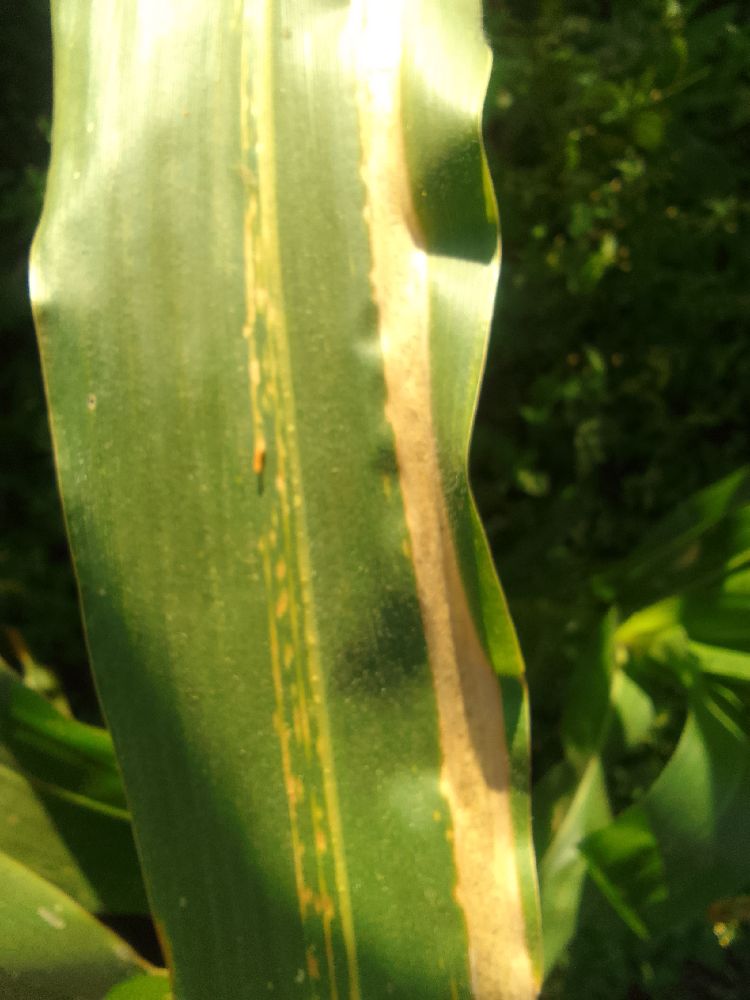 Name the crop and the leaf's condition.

maize, maize lethal necrosis
